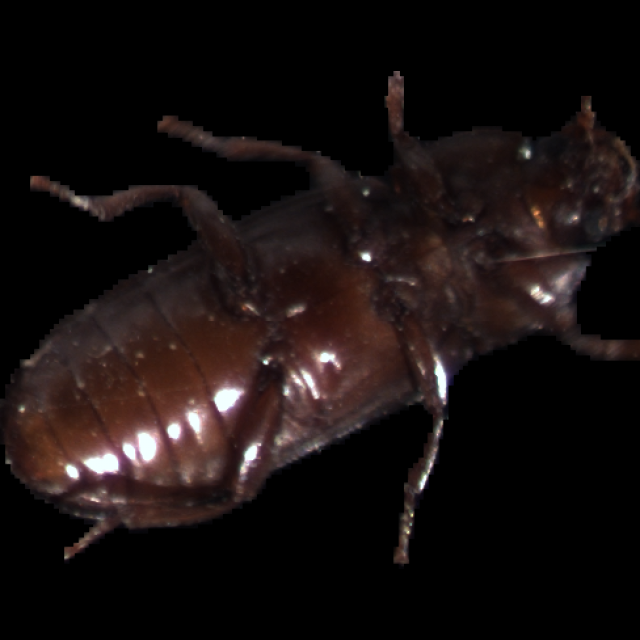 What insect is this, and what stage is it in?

mealworm beetle
